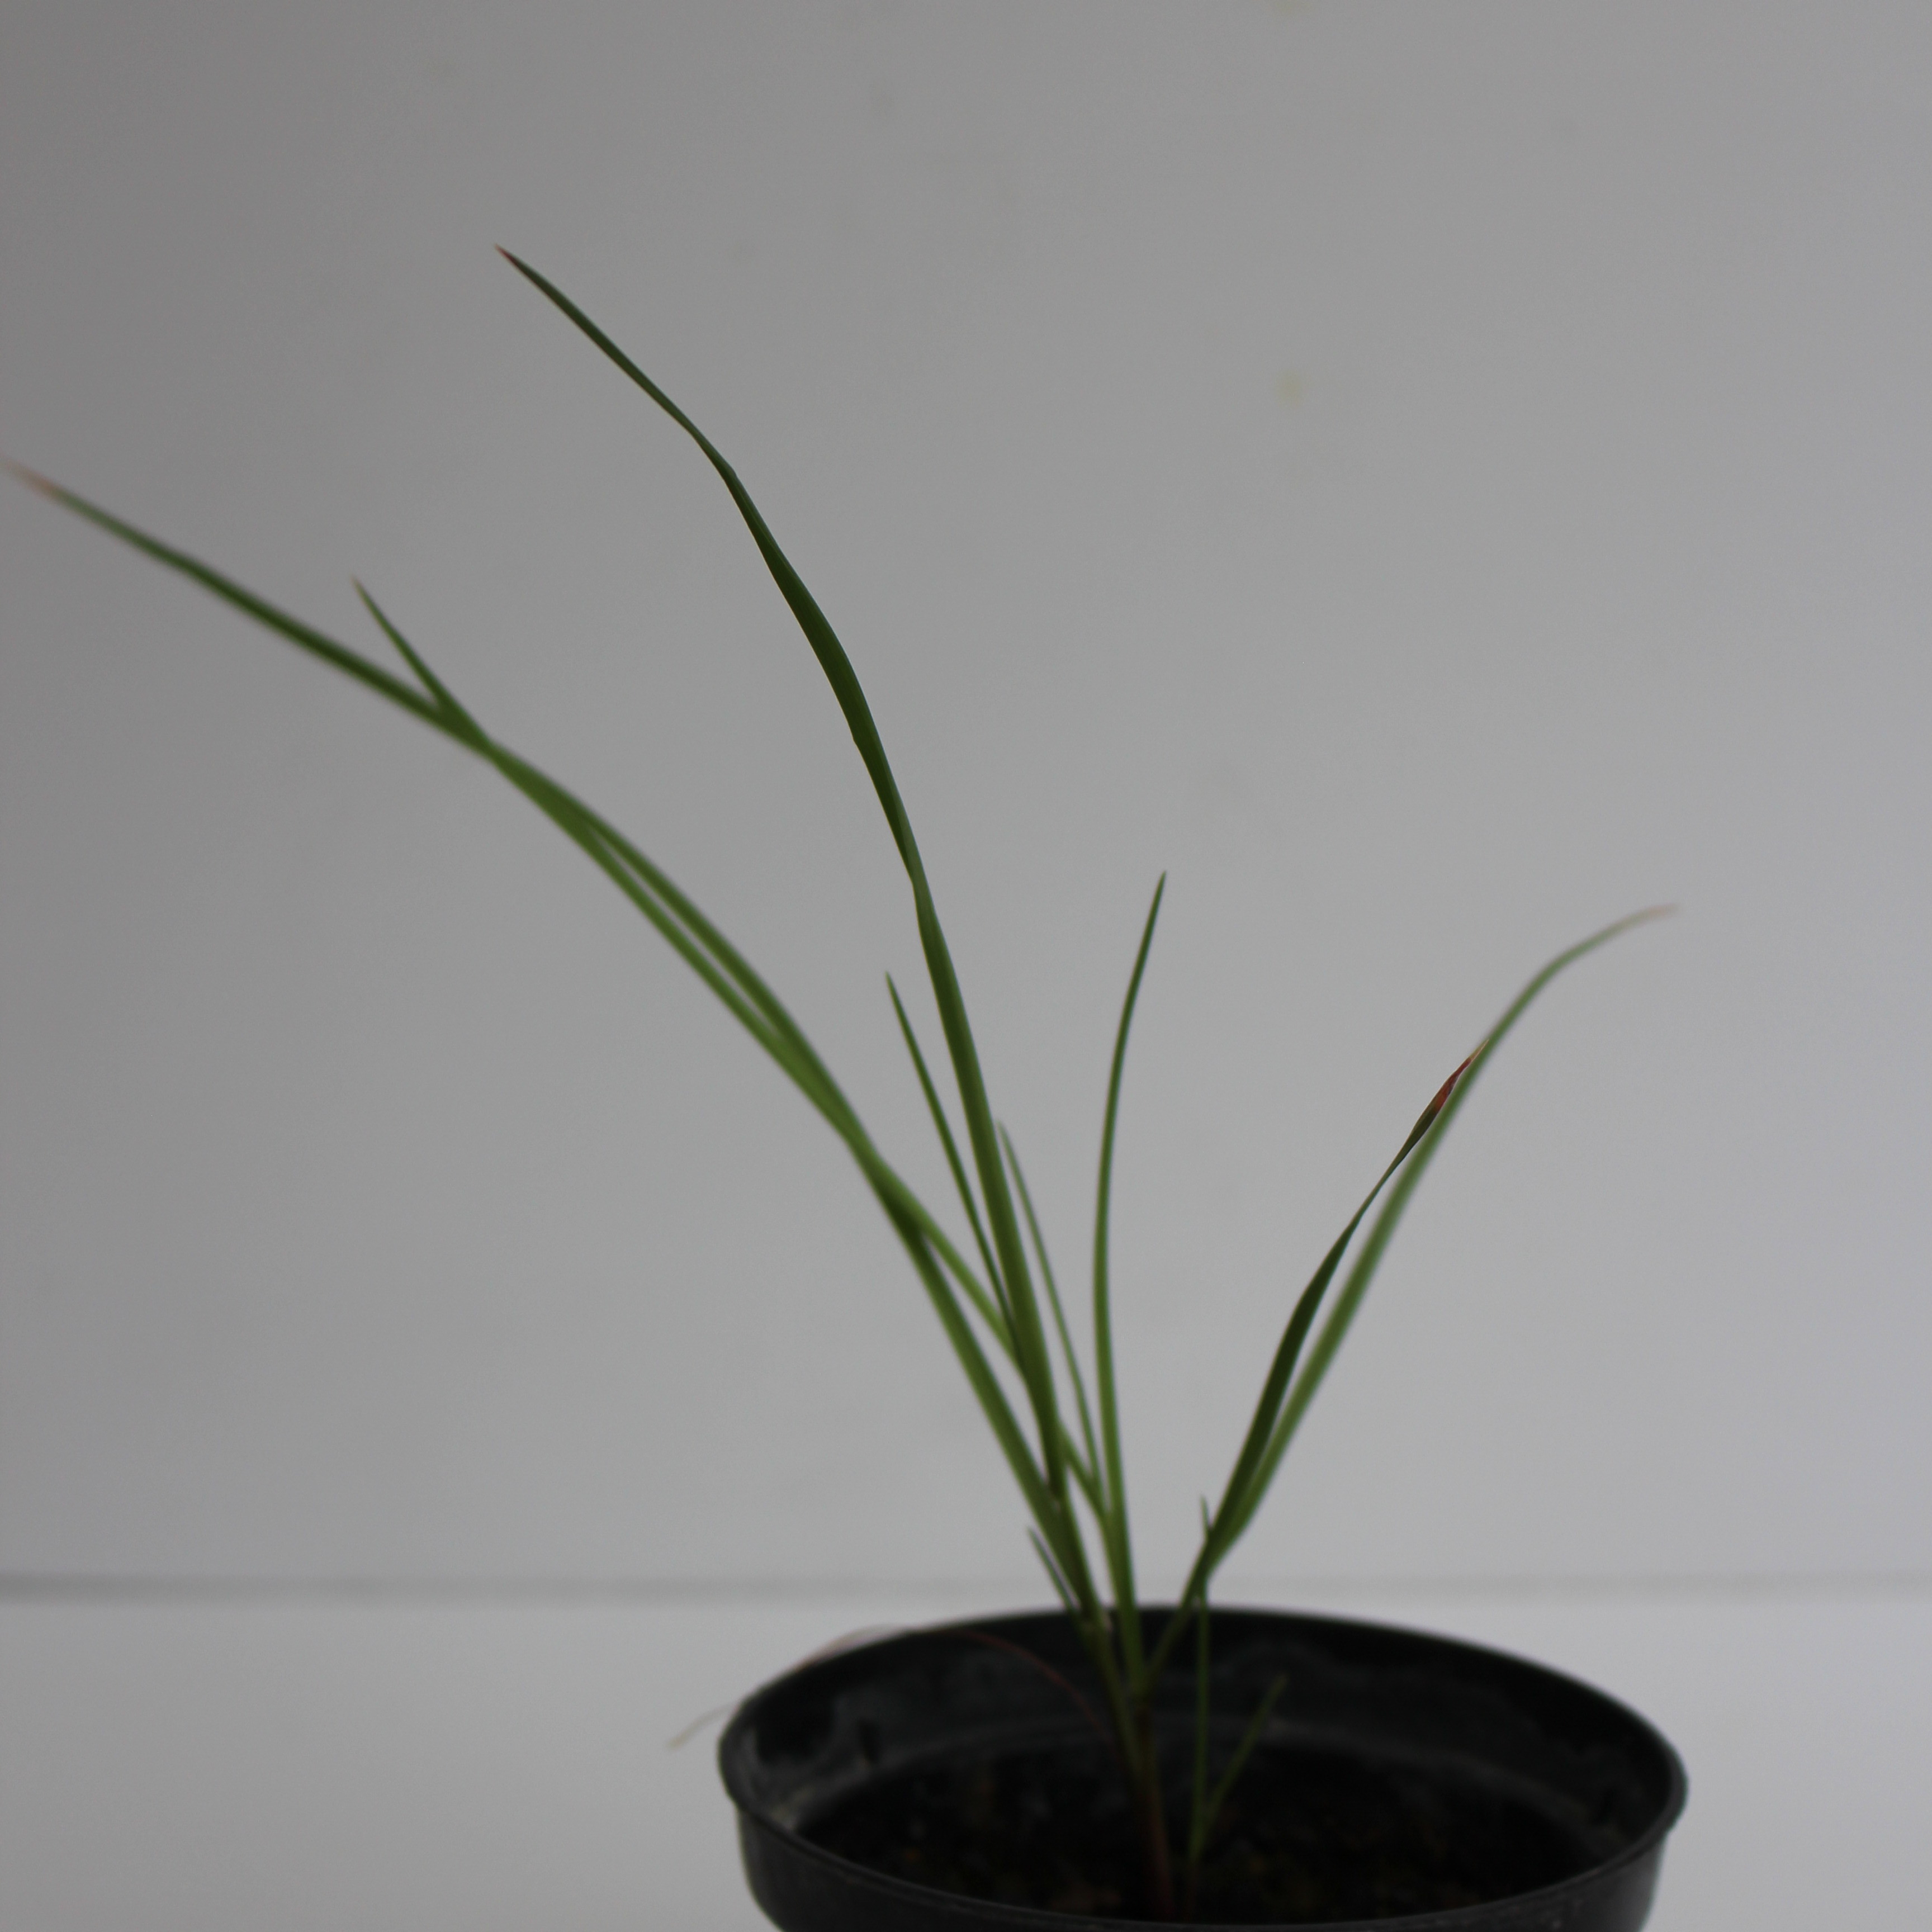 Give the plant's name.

Lolium multiflorum
